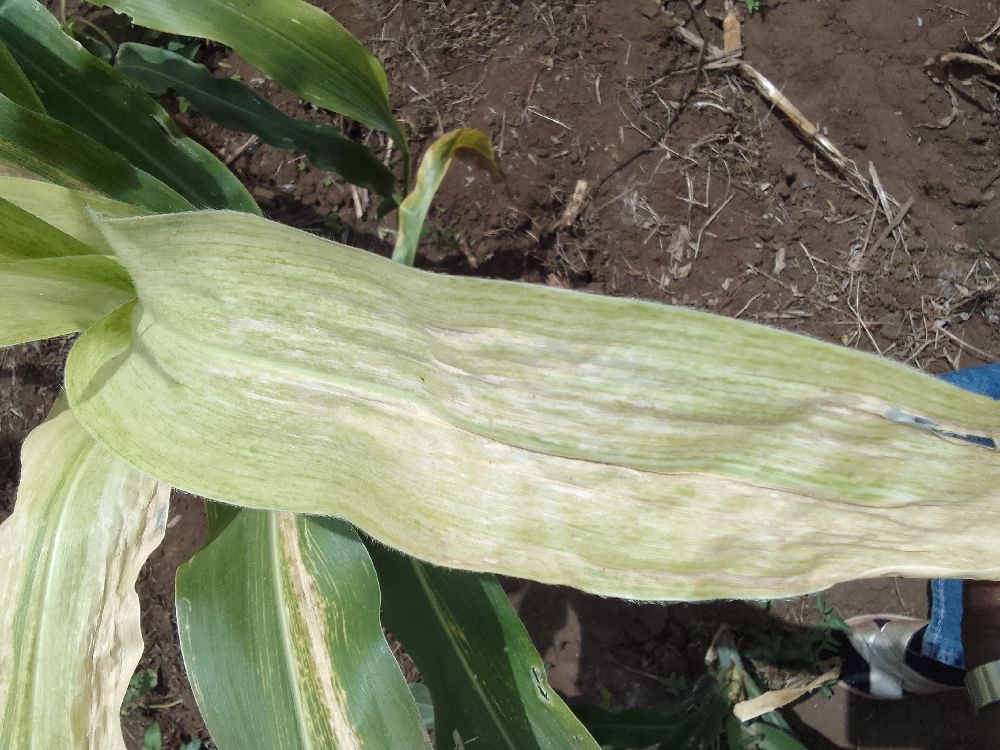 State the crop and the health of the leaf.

maize, maize lethal necrosis
